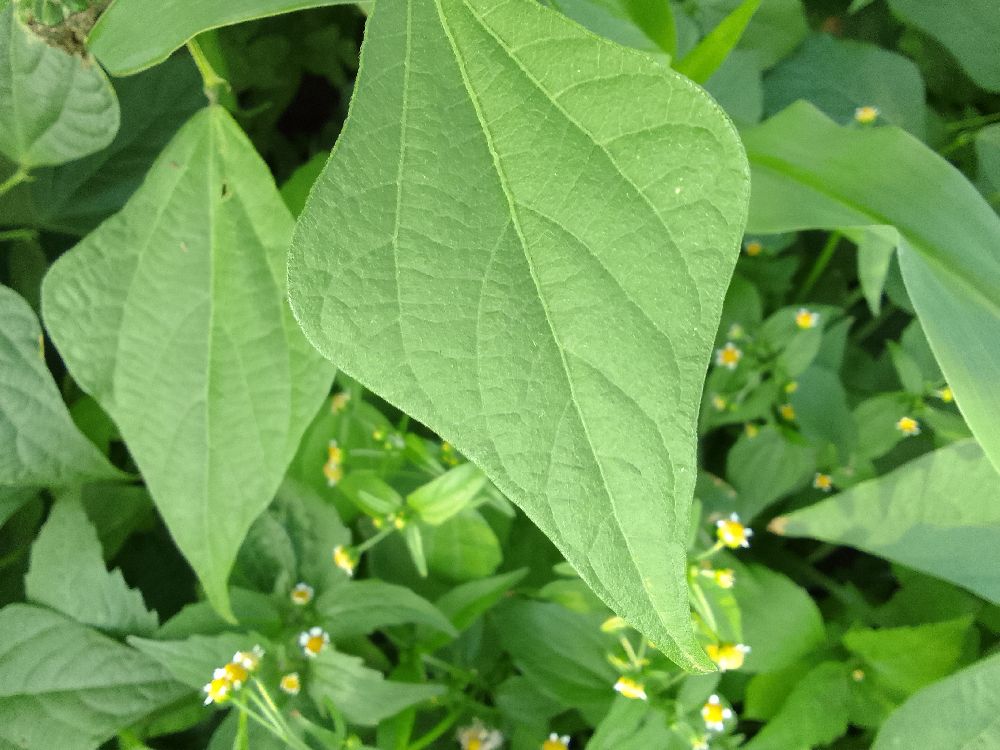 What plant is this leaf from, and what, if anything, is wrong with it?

common bean, healthy
